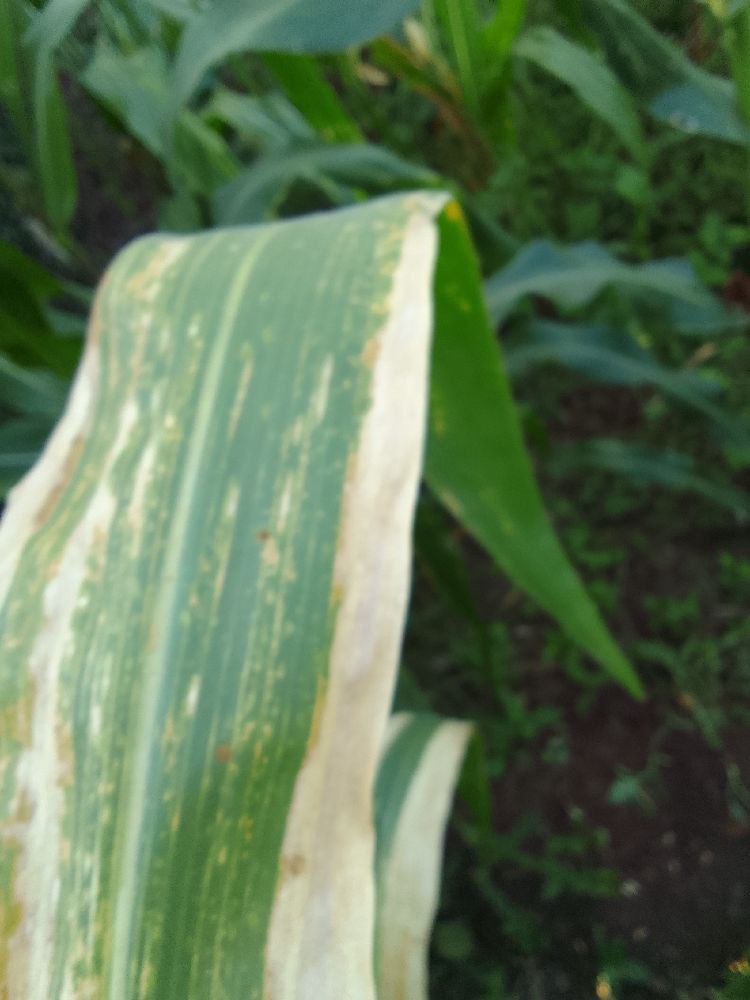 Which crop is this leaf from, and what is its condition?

maize, maize lethal necrosis
